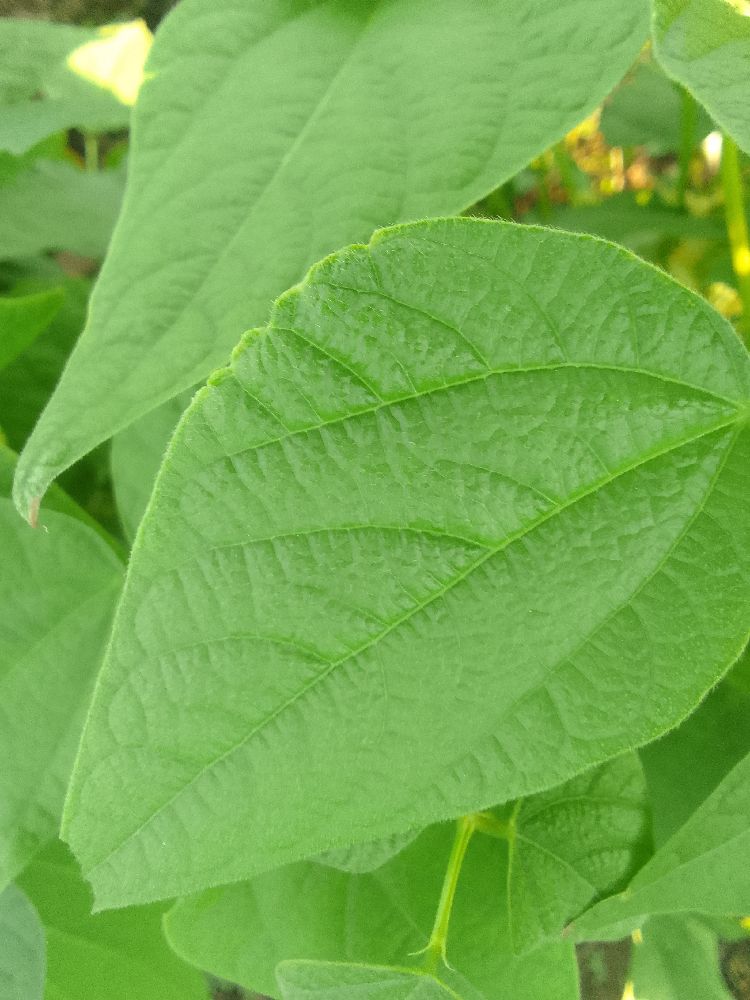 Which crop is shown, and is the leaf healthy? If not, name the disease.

common bean, healthy
